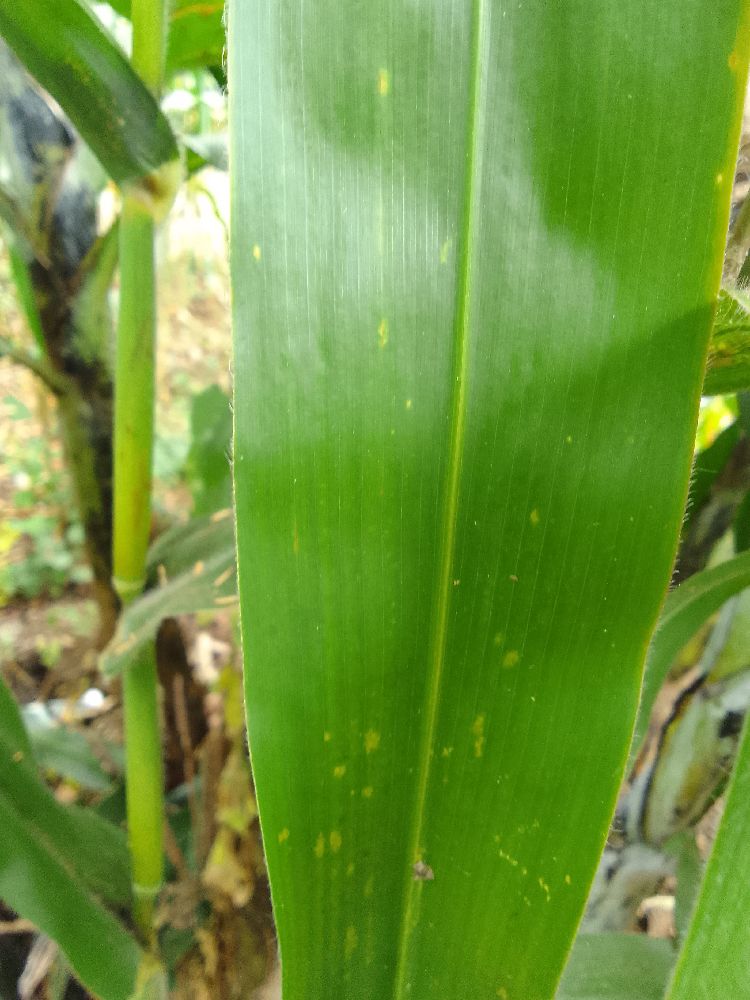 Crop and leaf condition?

maize, healthy
